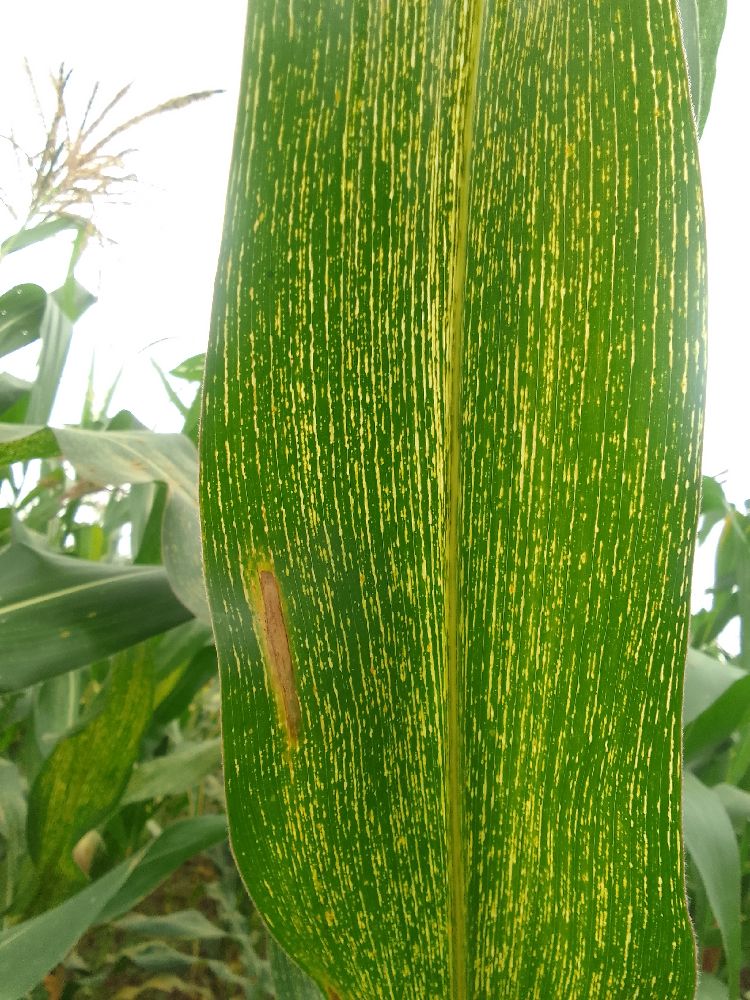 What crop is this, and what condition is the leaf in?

maize, maize streak virus
